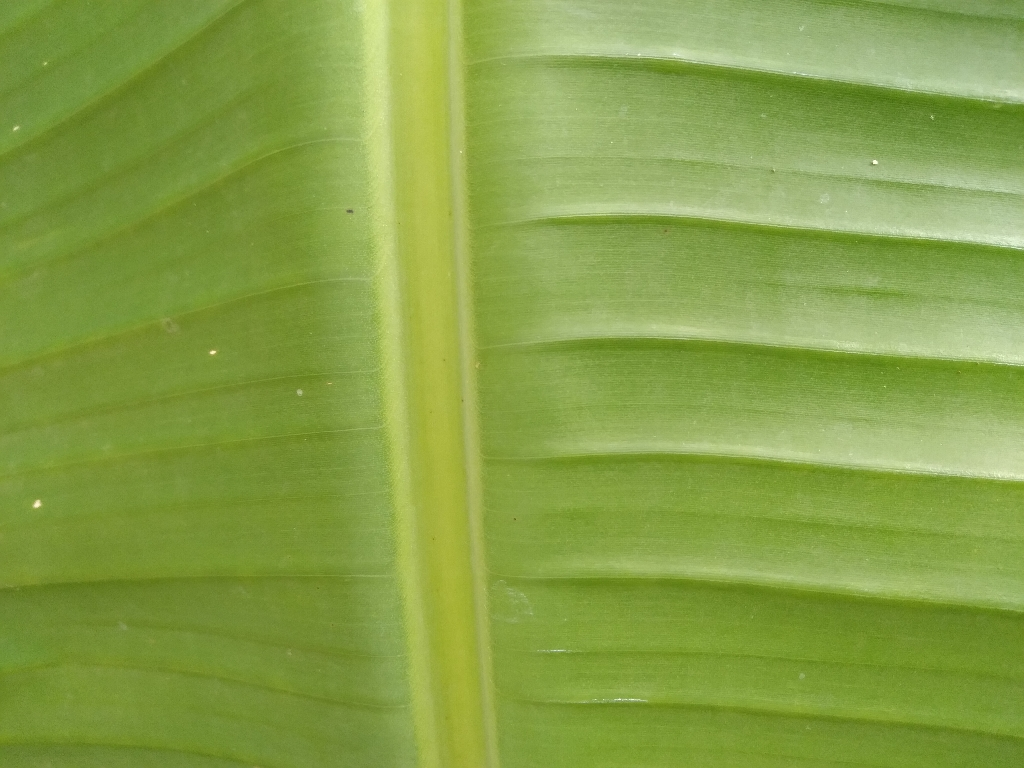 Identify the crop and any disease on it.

banana, healthy
